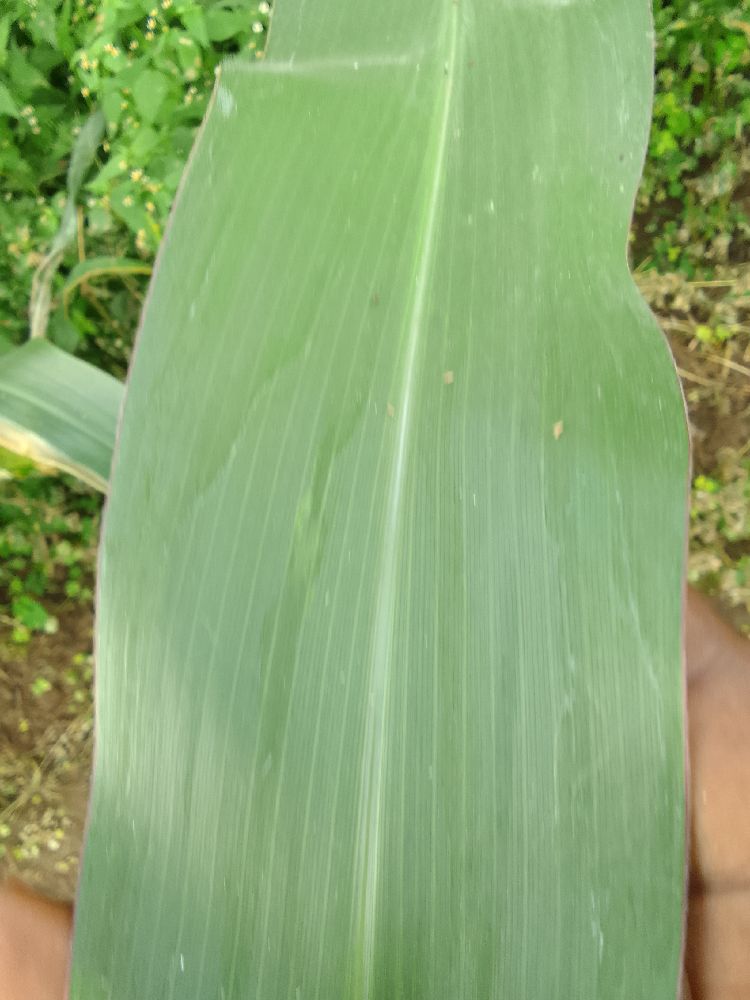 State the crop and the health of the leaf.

maize, healthy
